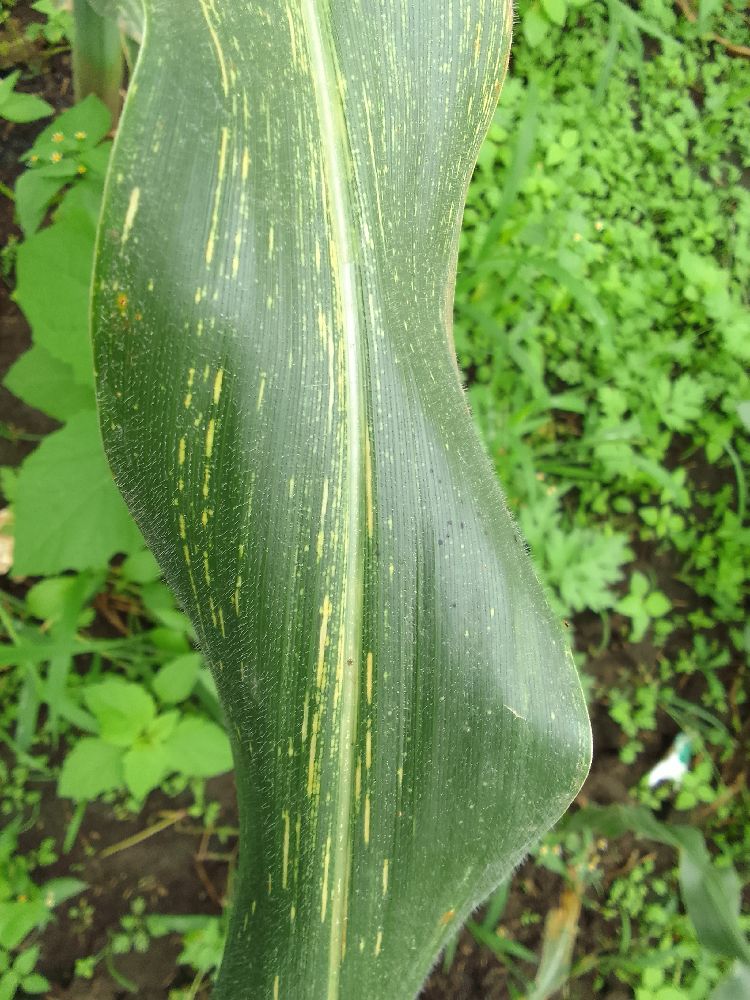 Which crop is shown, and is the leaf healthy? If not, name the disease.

maize, maize streak virus
